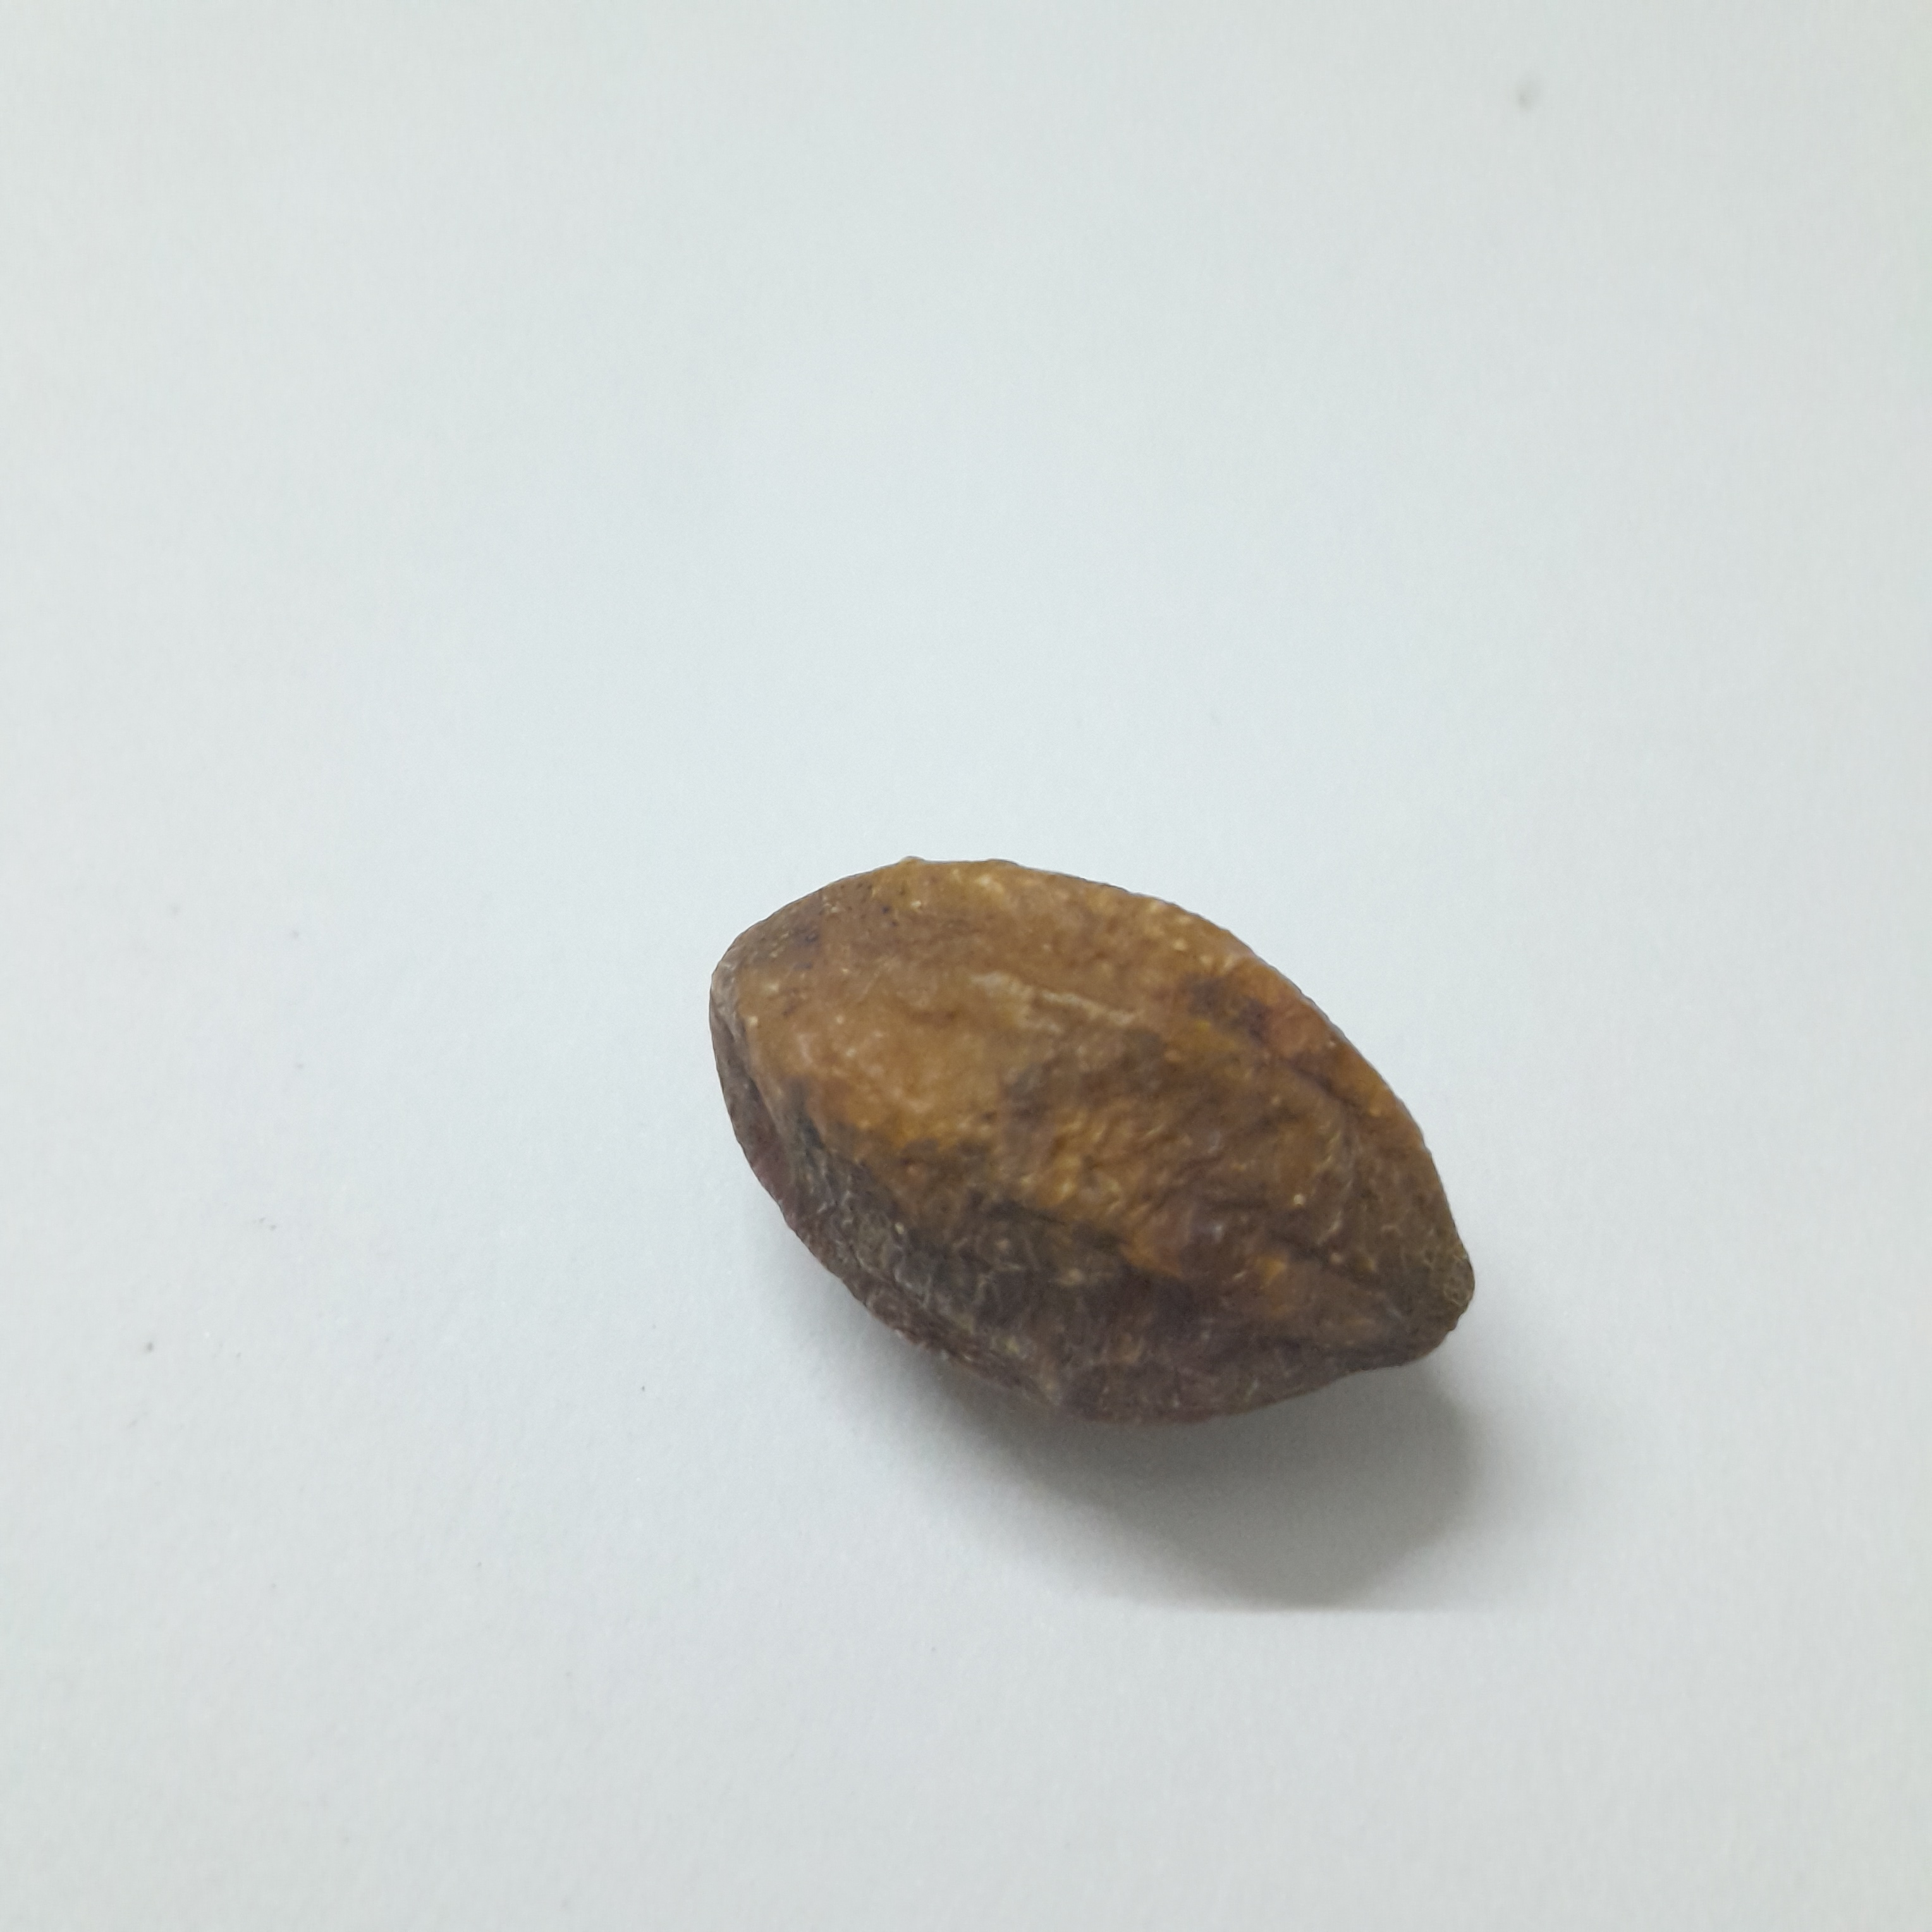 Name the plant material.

hirdaa
